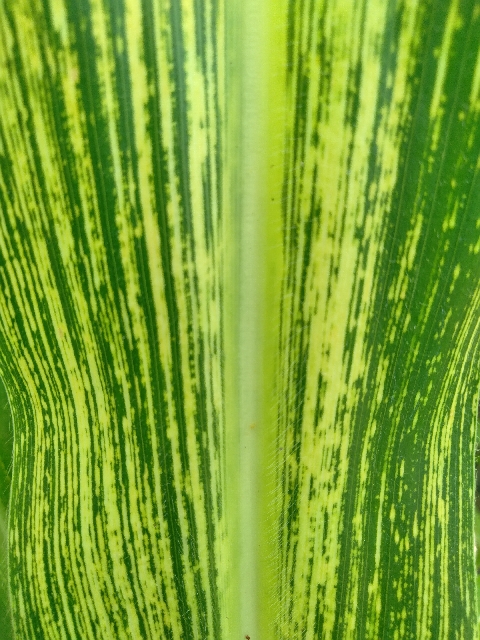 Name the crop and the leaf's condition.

maize, maize streak virus
